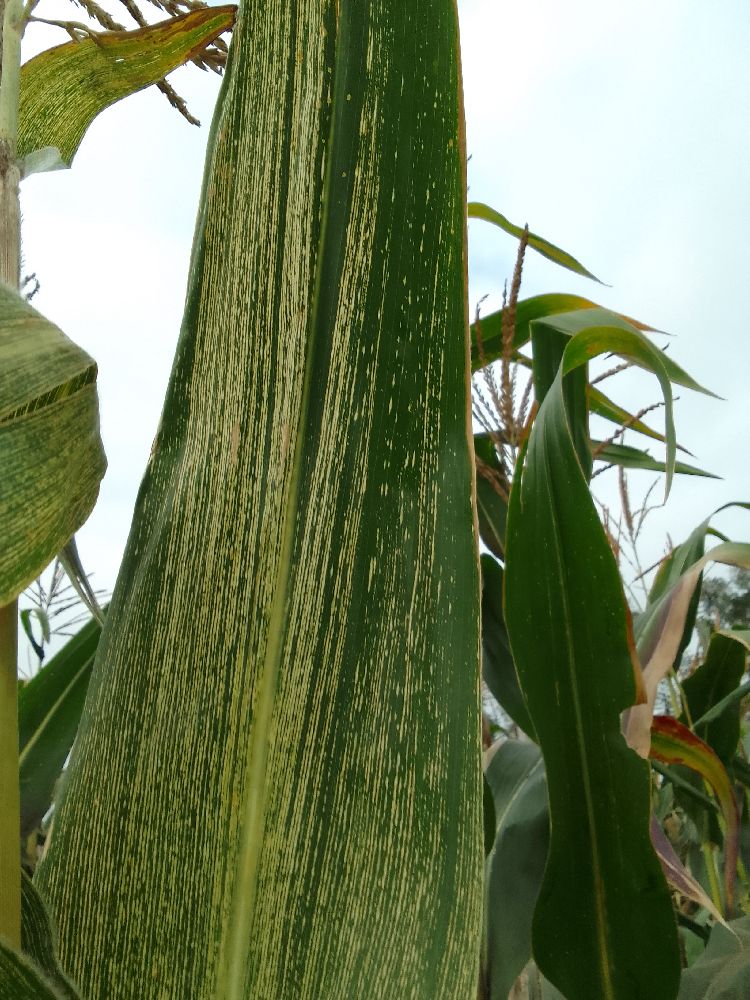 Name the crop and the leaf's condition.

maize, maize streak virus
